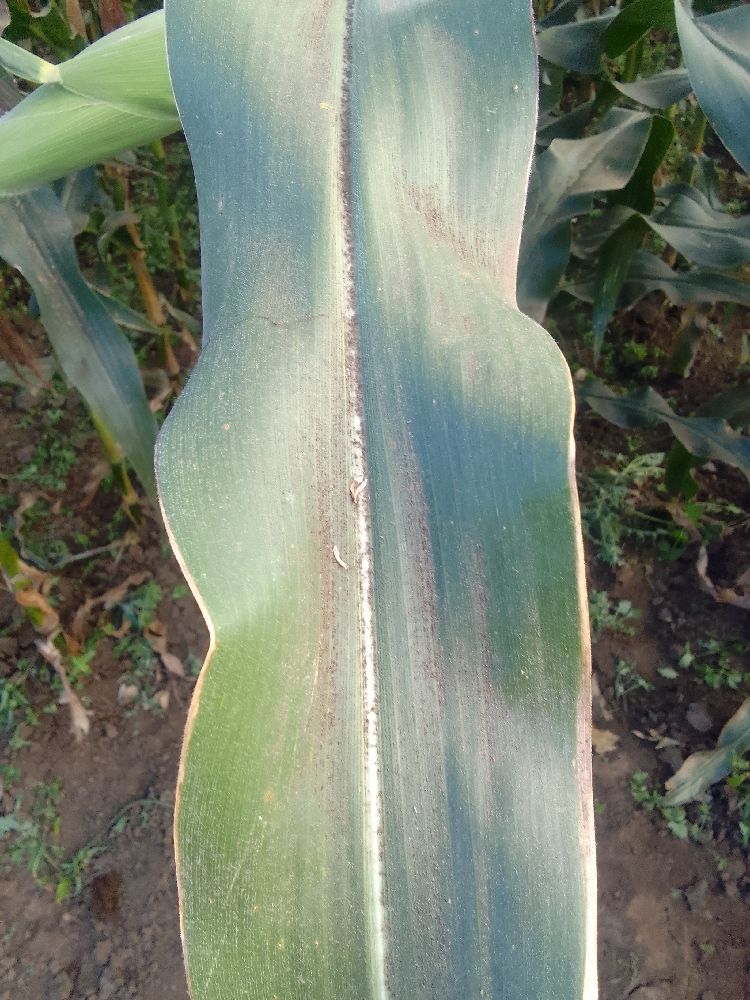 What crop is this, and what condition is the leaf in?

maize, healthy
